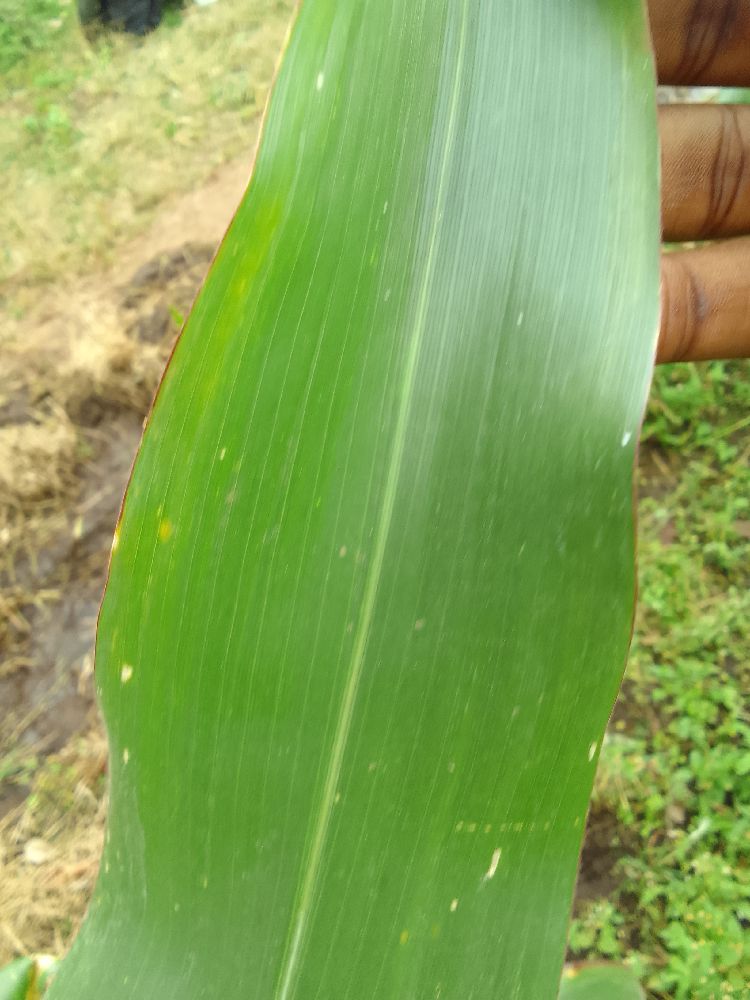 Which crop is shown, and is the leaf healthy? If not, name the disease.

maize, healthy
